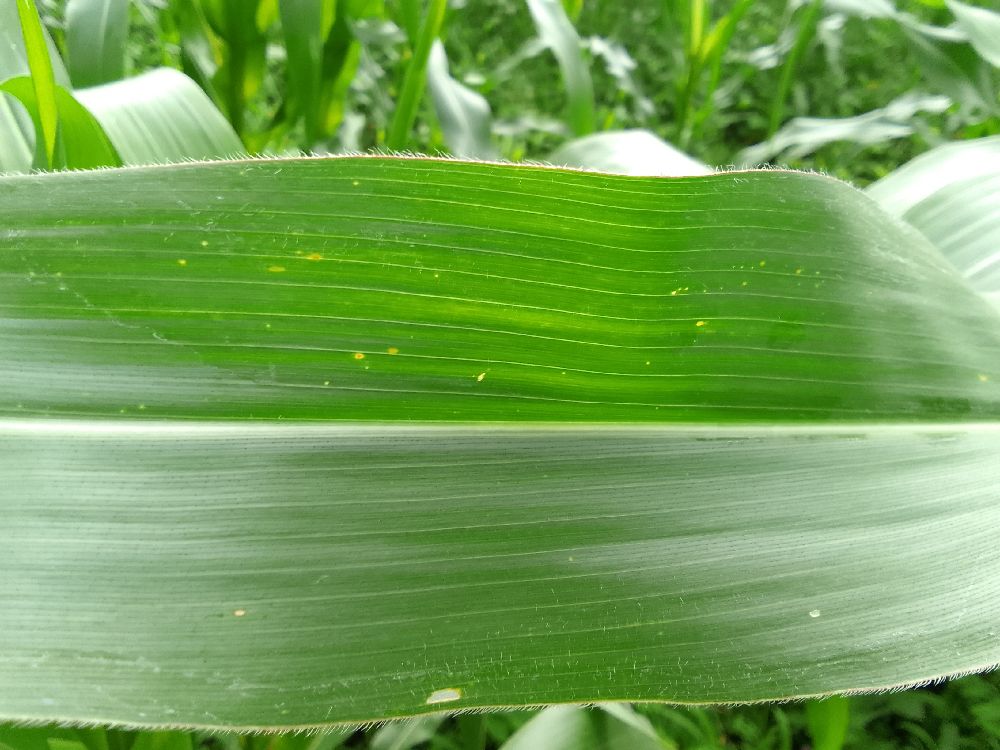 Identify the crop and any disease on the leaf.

maize, healthy
